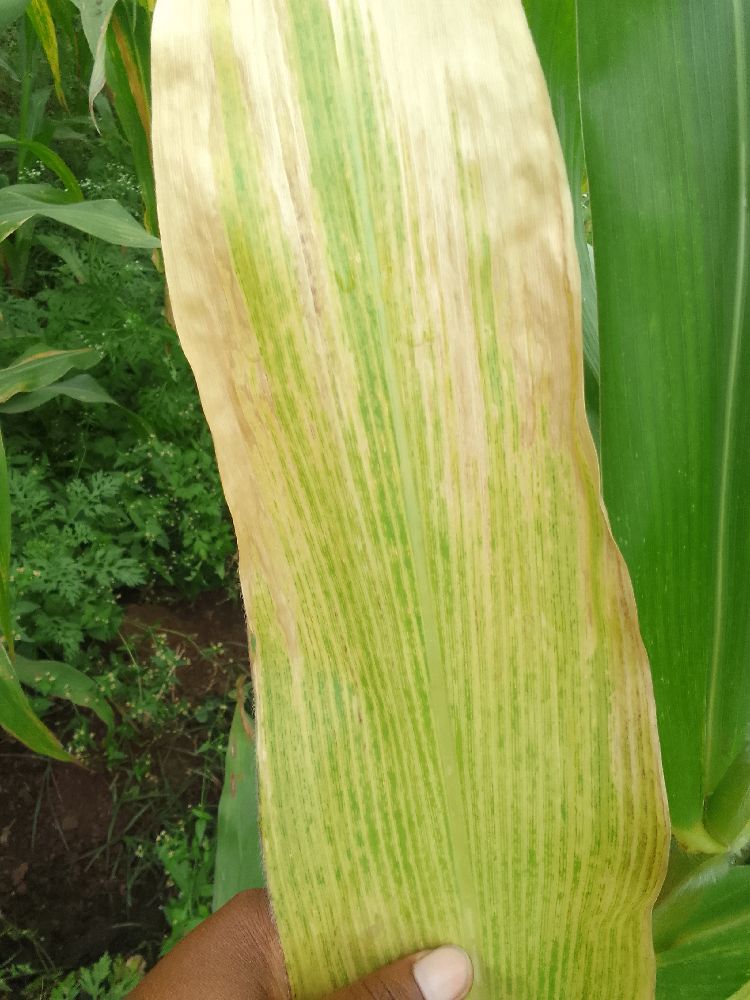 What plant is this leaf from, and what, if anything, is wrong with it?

maize, maize lethal necrosis
